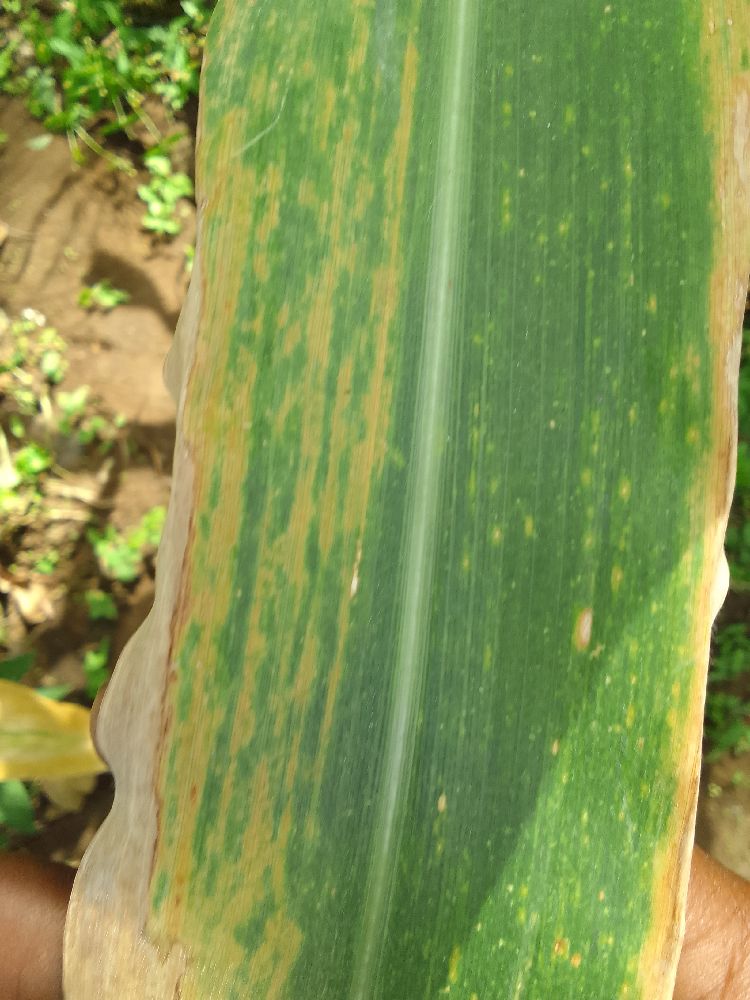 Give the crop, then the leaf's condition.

maize, maize lethal necrosis
